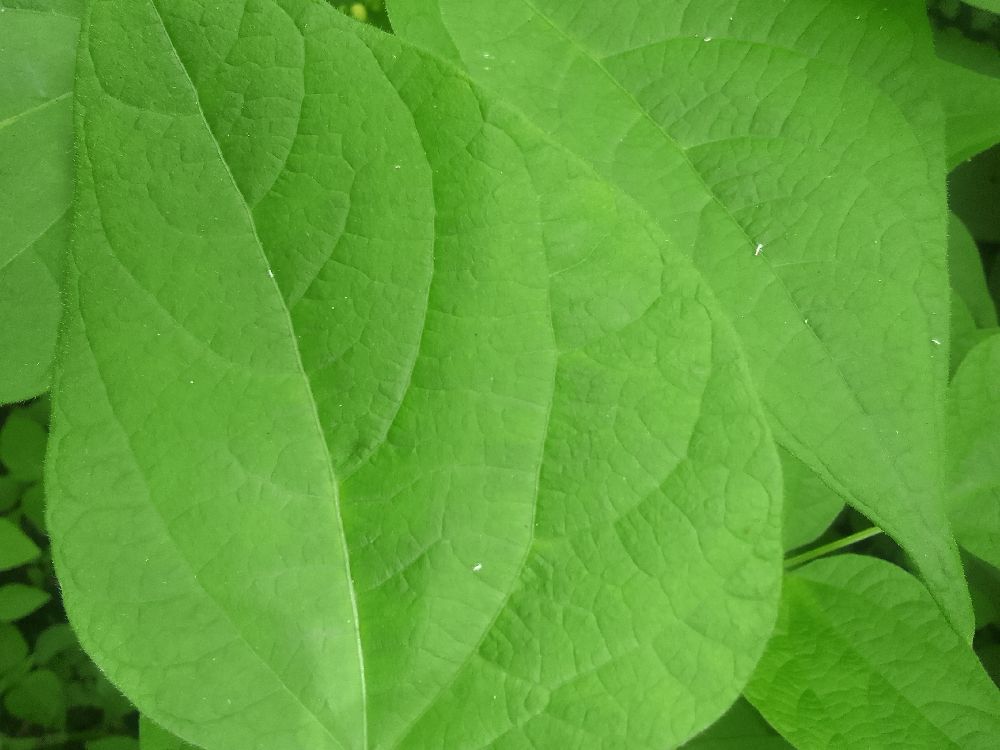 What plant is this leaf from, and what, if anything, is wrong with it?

common bean, healthy
